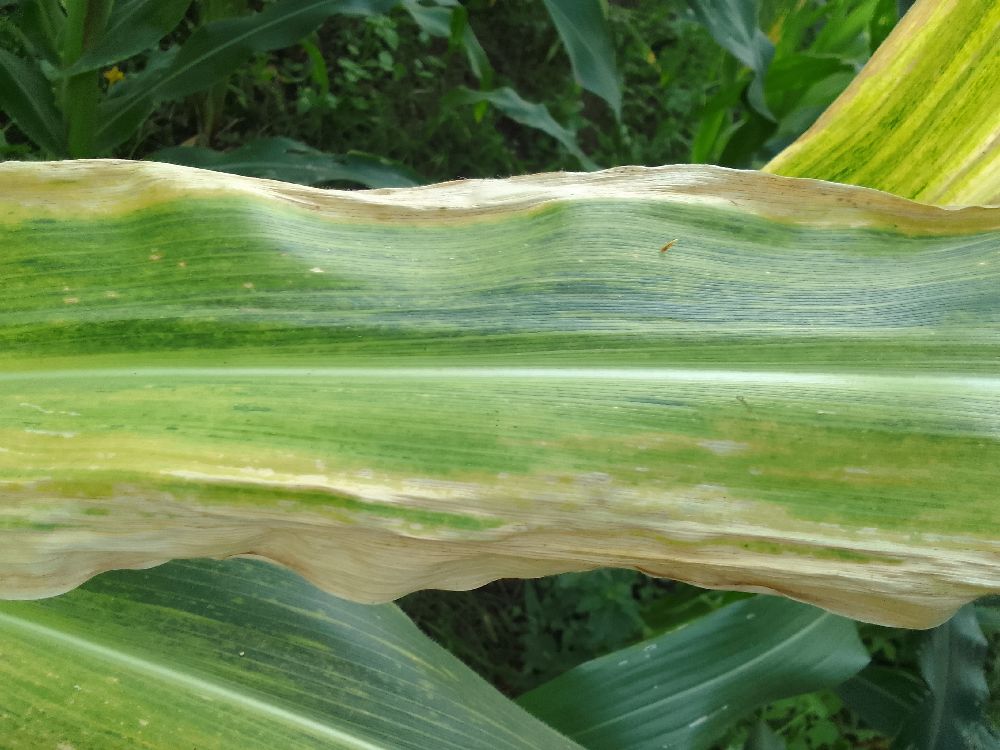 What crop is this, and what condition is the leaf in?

maize, maize lethal necrosis
